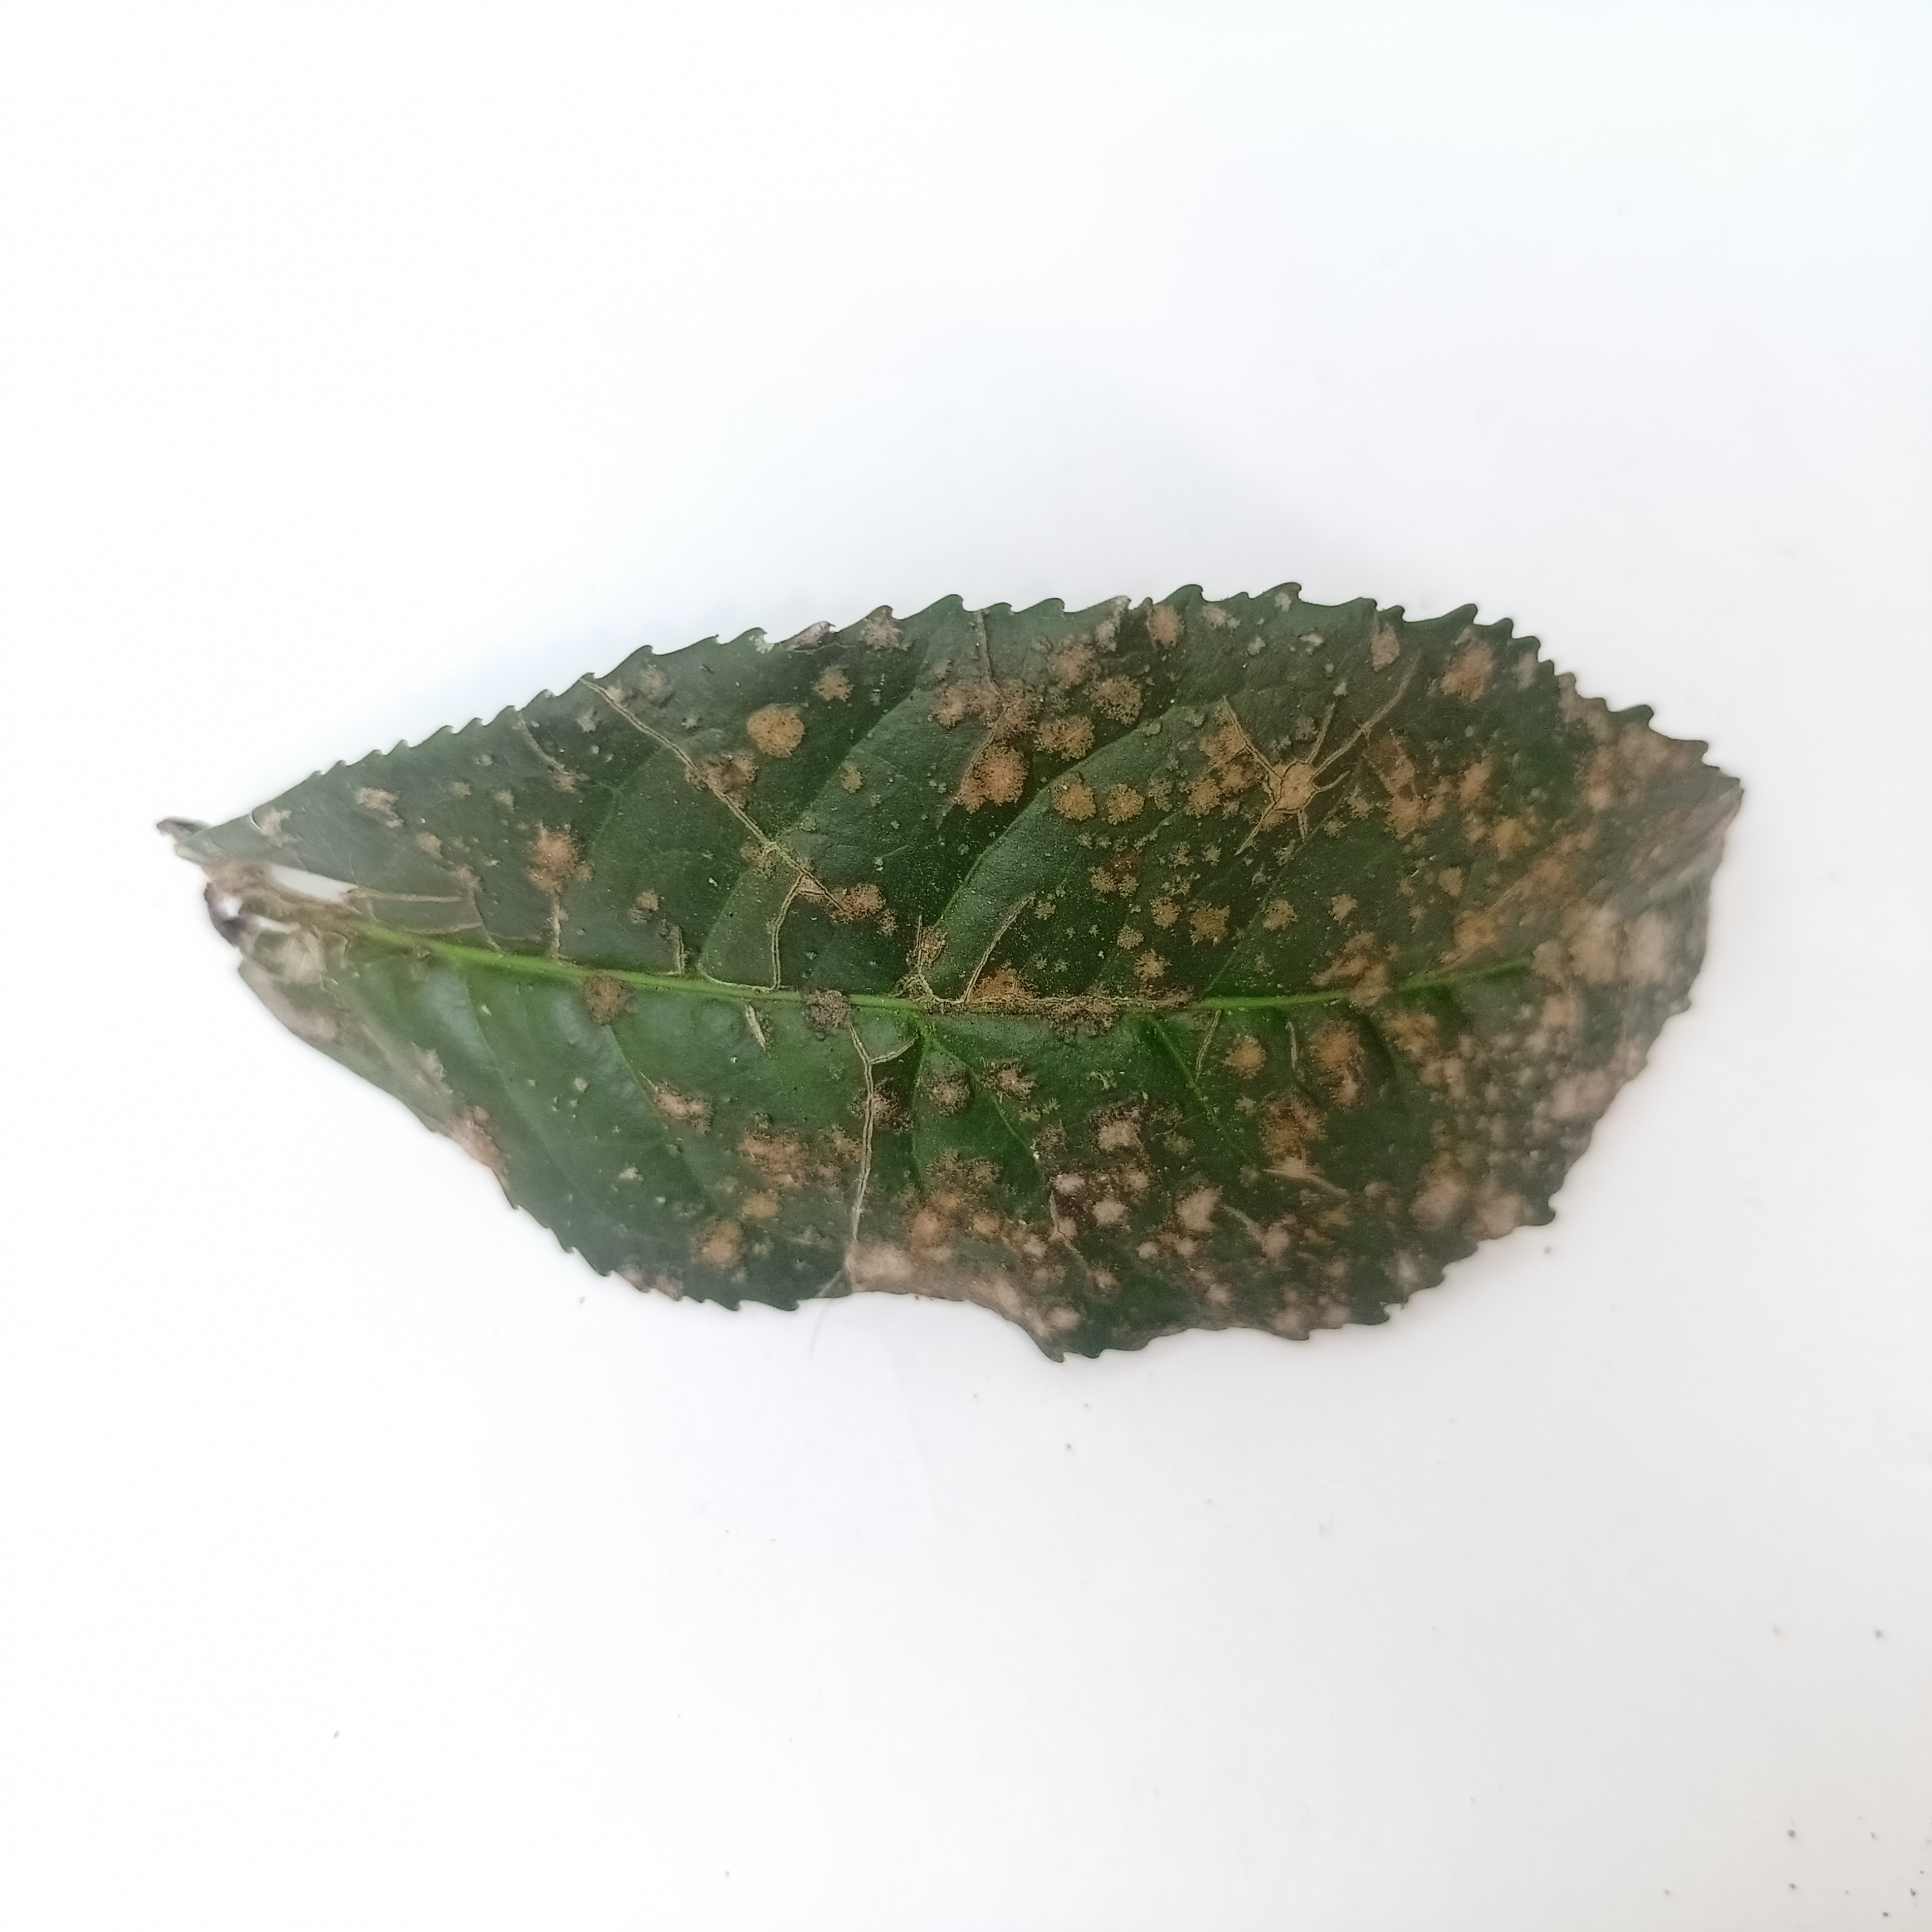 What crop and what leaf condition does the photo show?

tea, algal leaf
